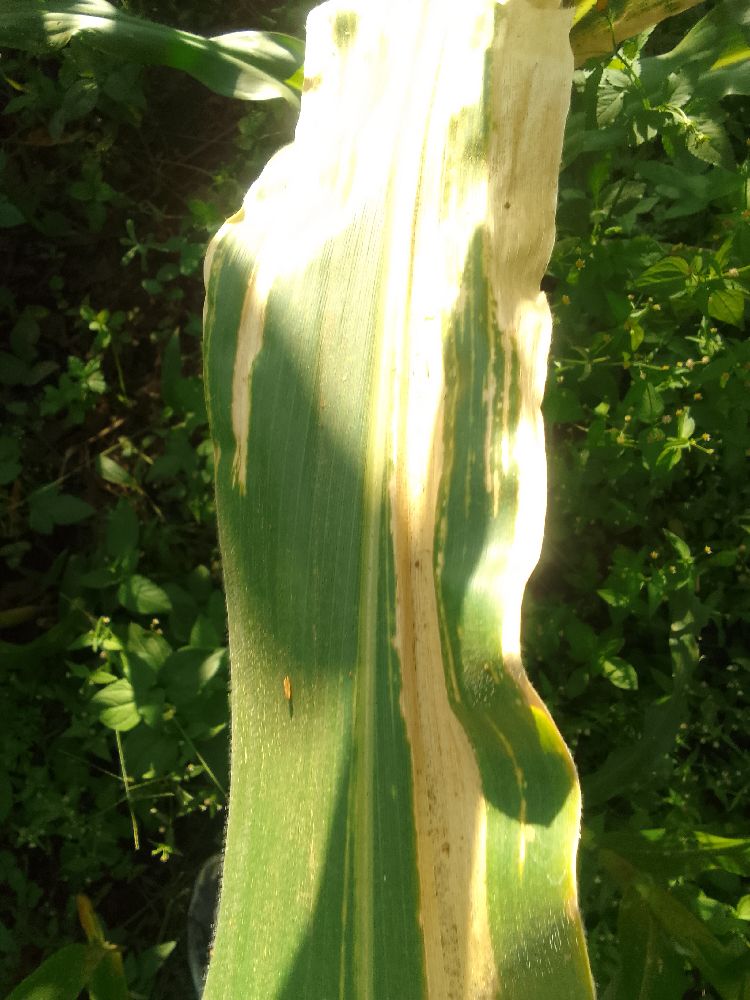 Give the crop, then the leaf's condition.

maize, maize lethal necrosis
